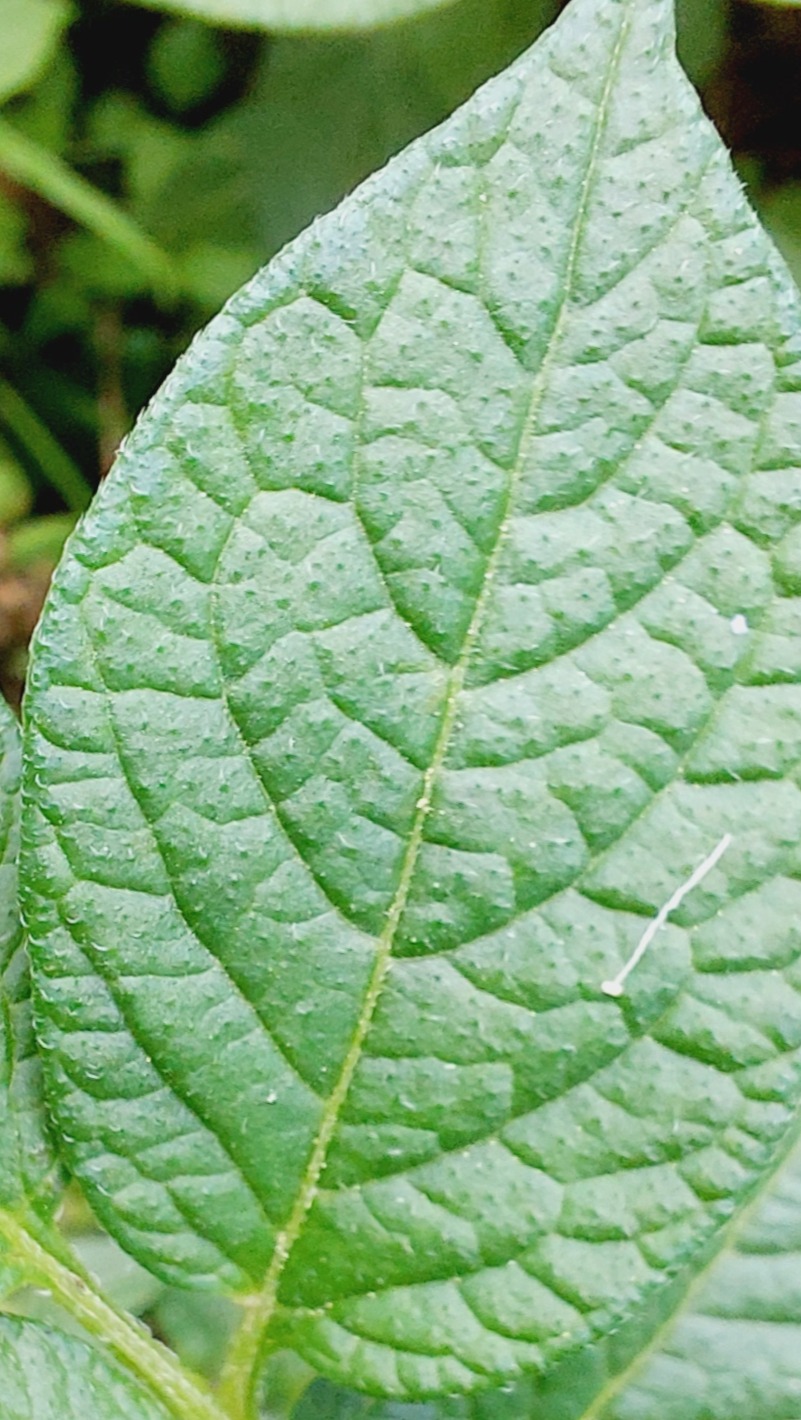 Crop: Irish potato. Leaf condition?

healthy
